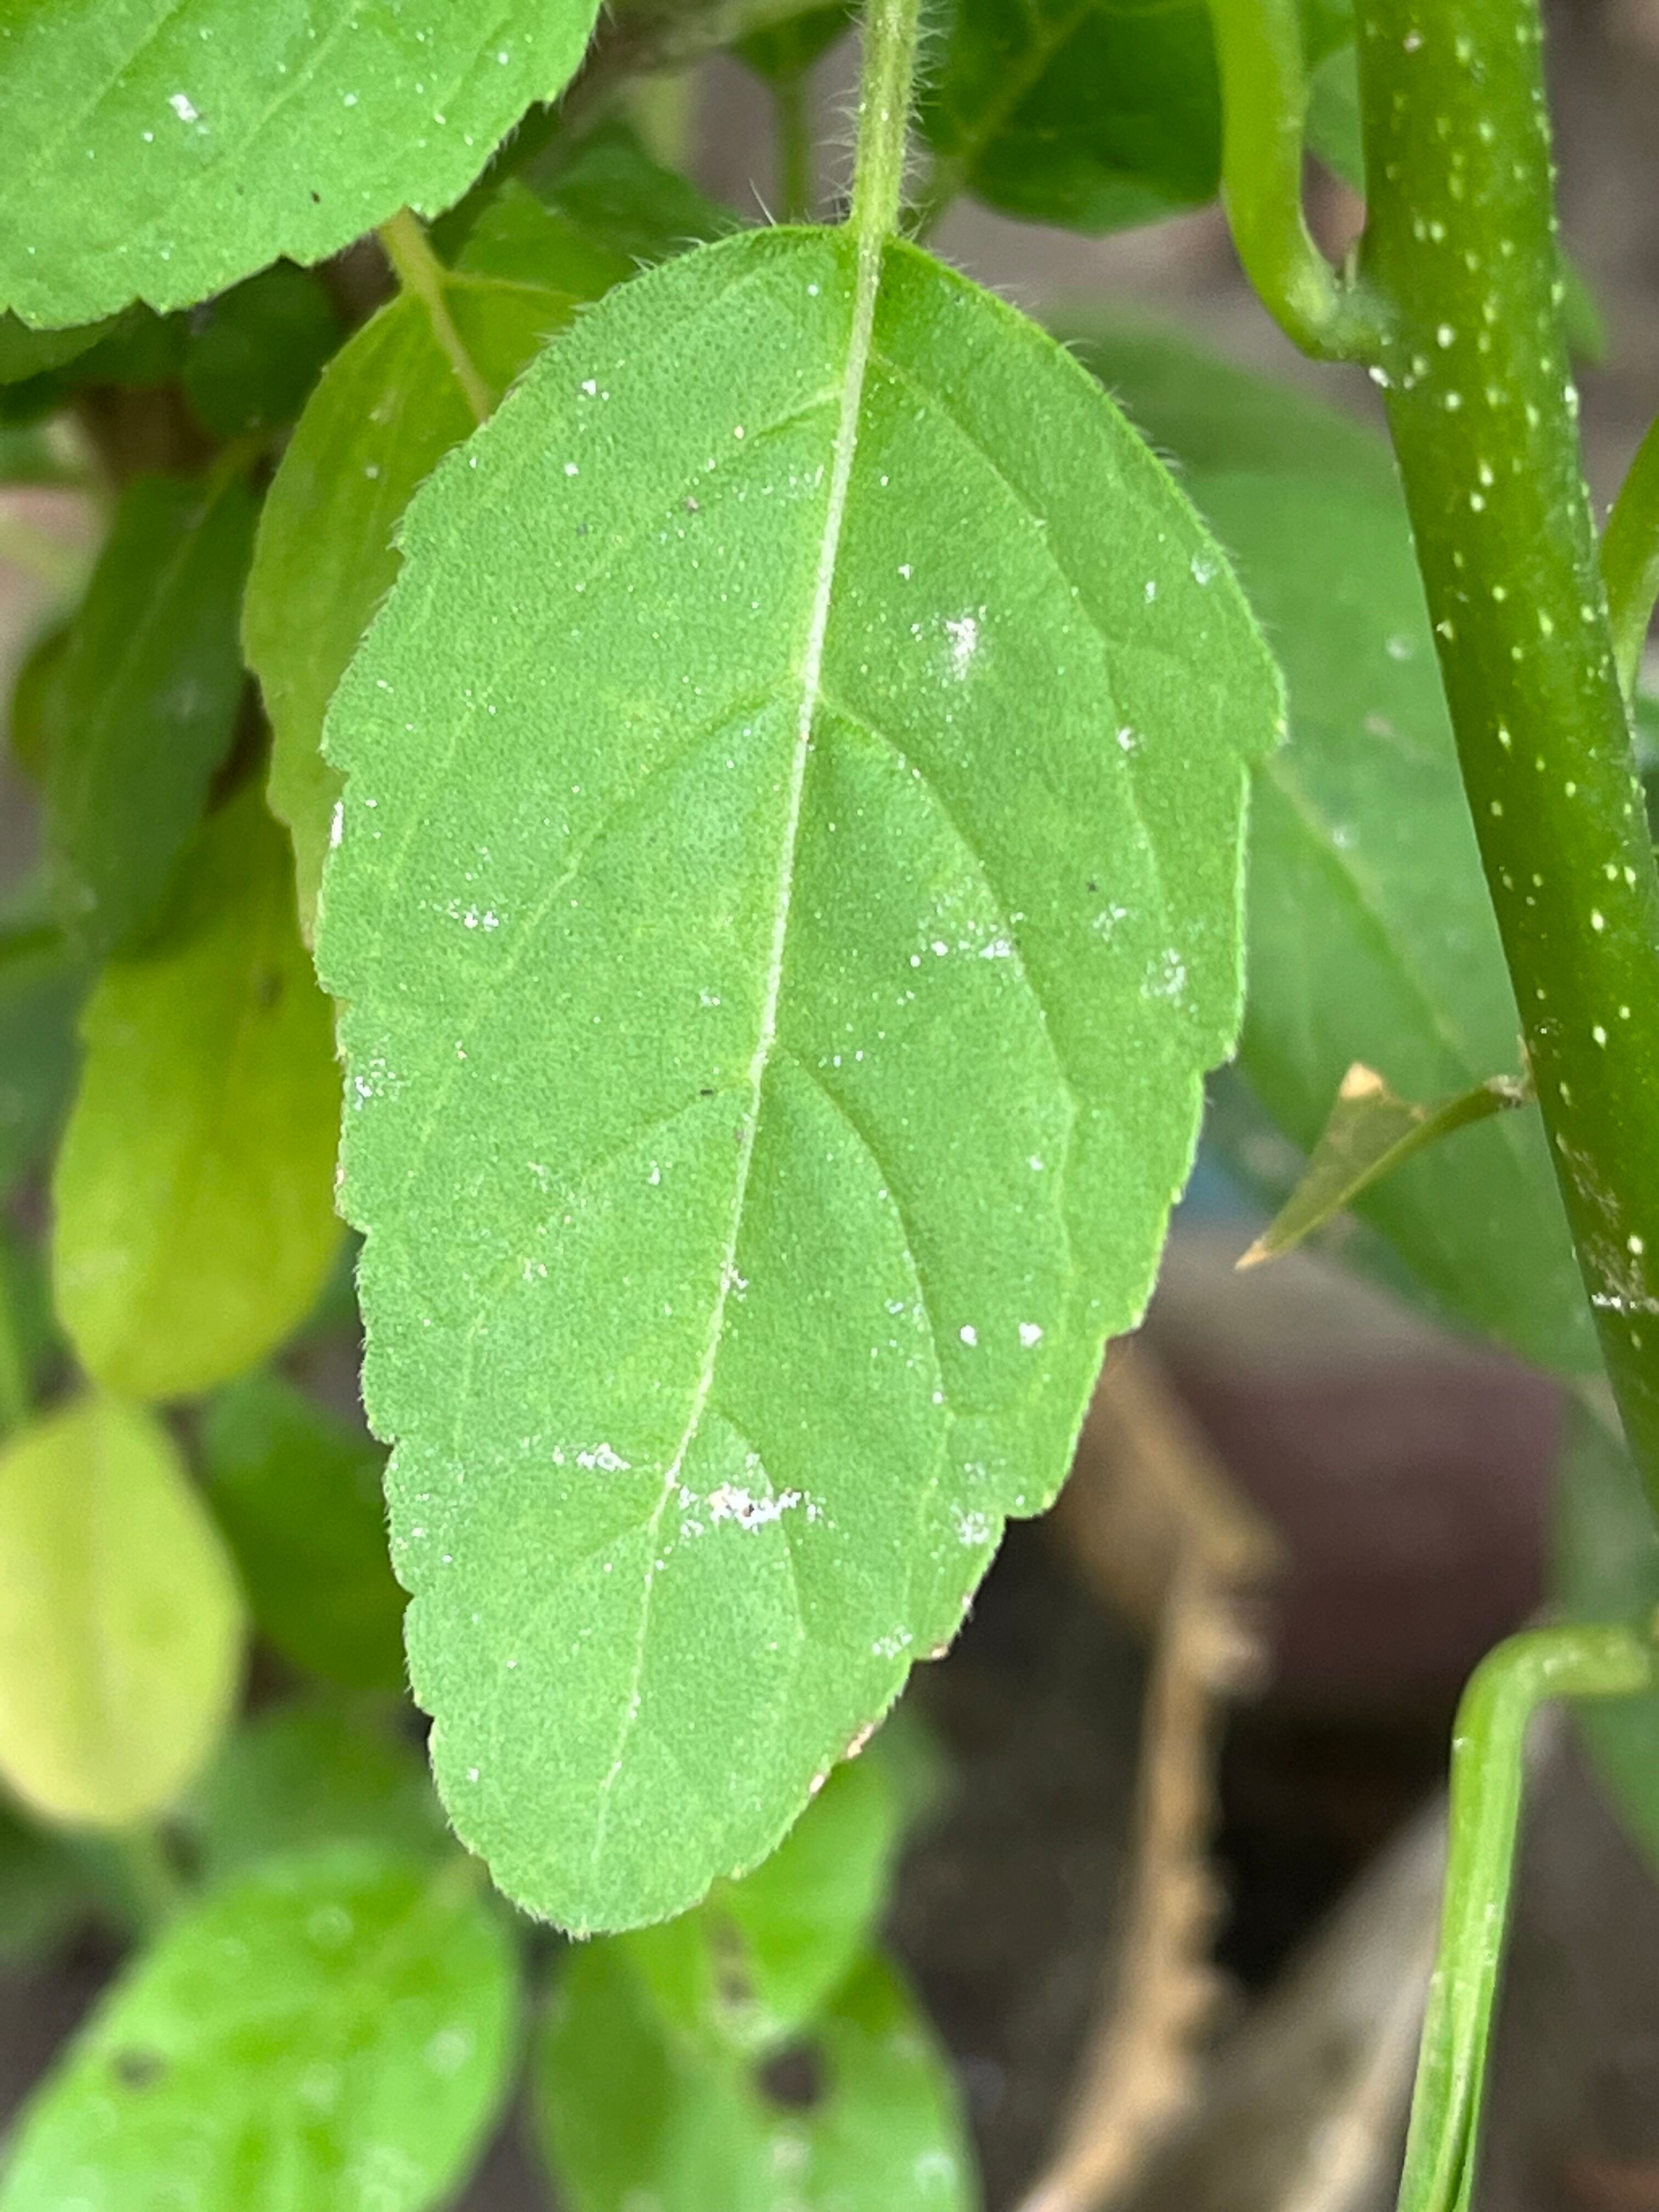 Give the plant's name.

tulshi
